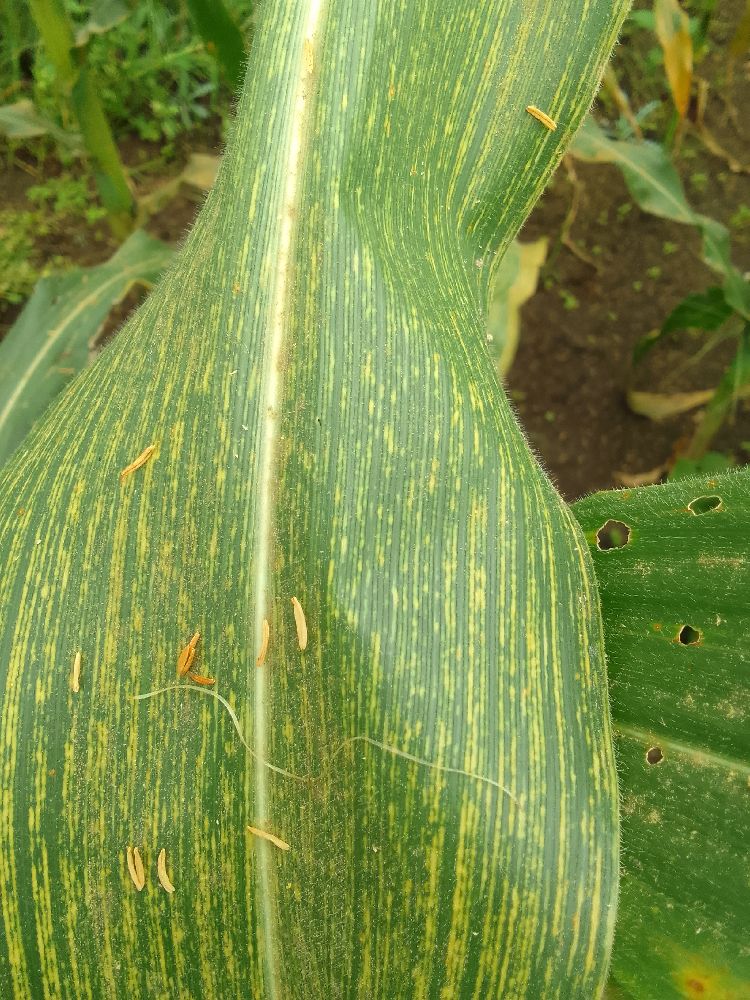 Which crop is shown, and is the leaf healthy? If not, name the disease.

maize, maize streak virus
